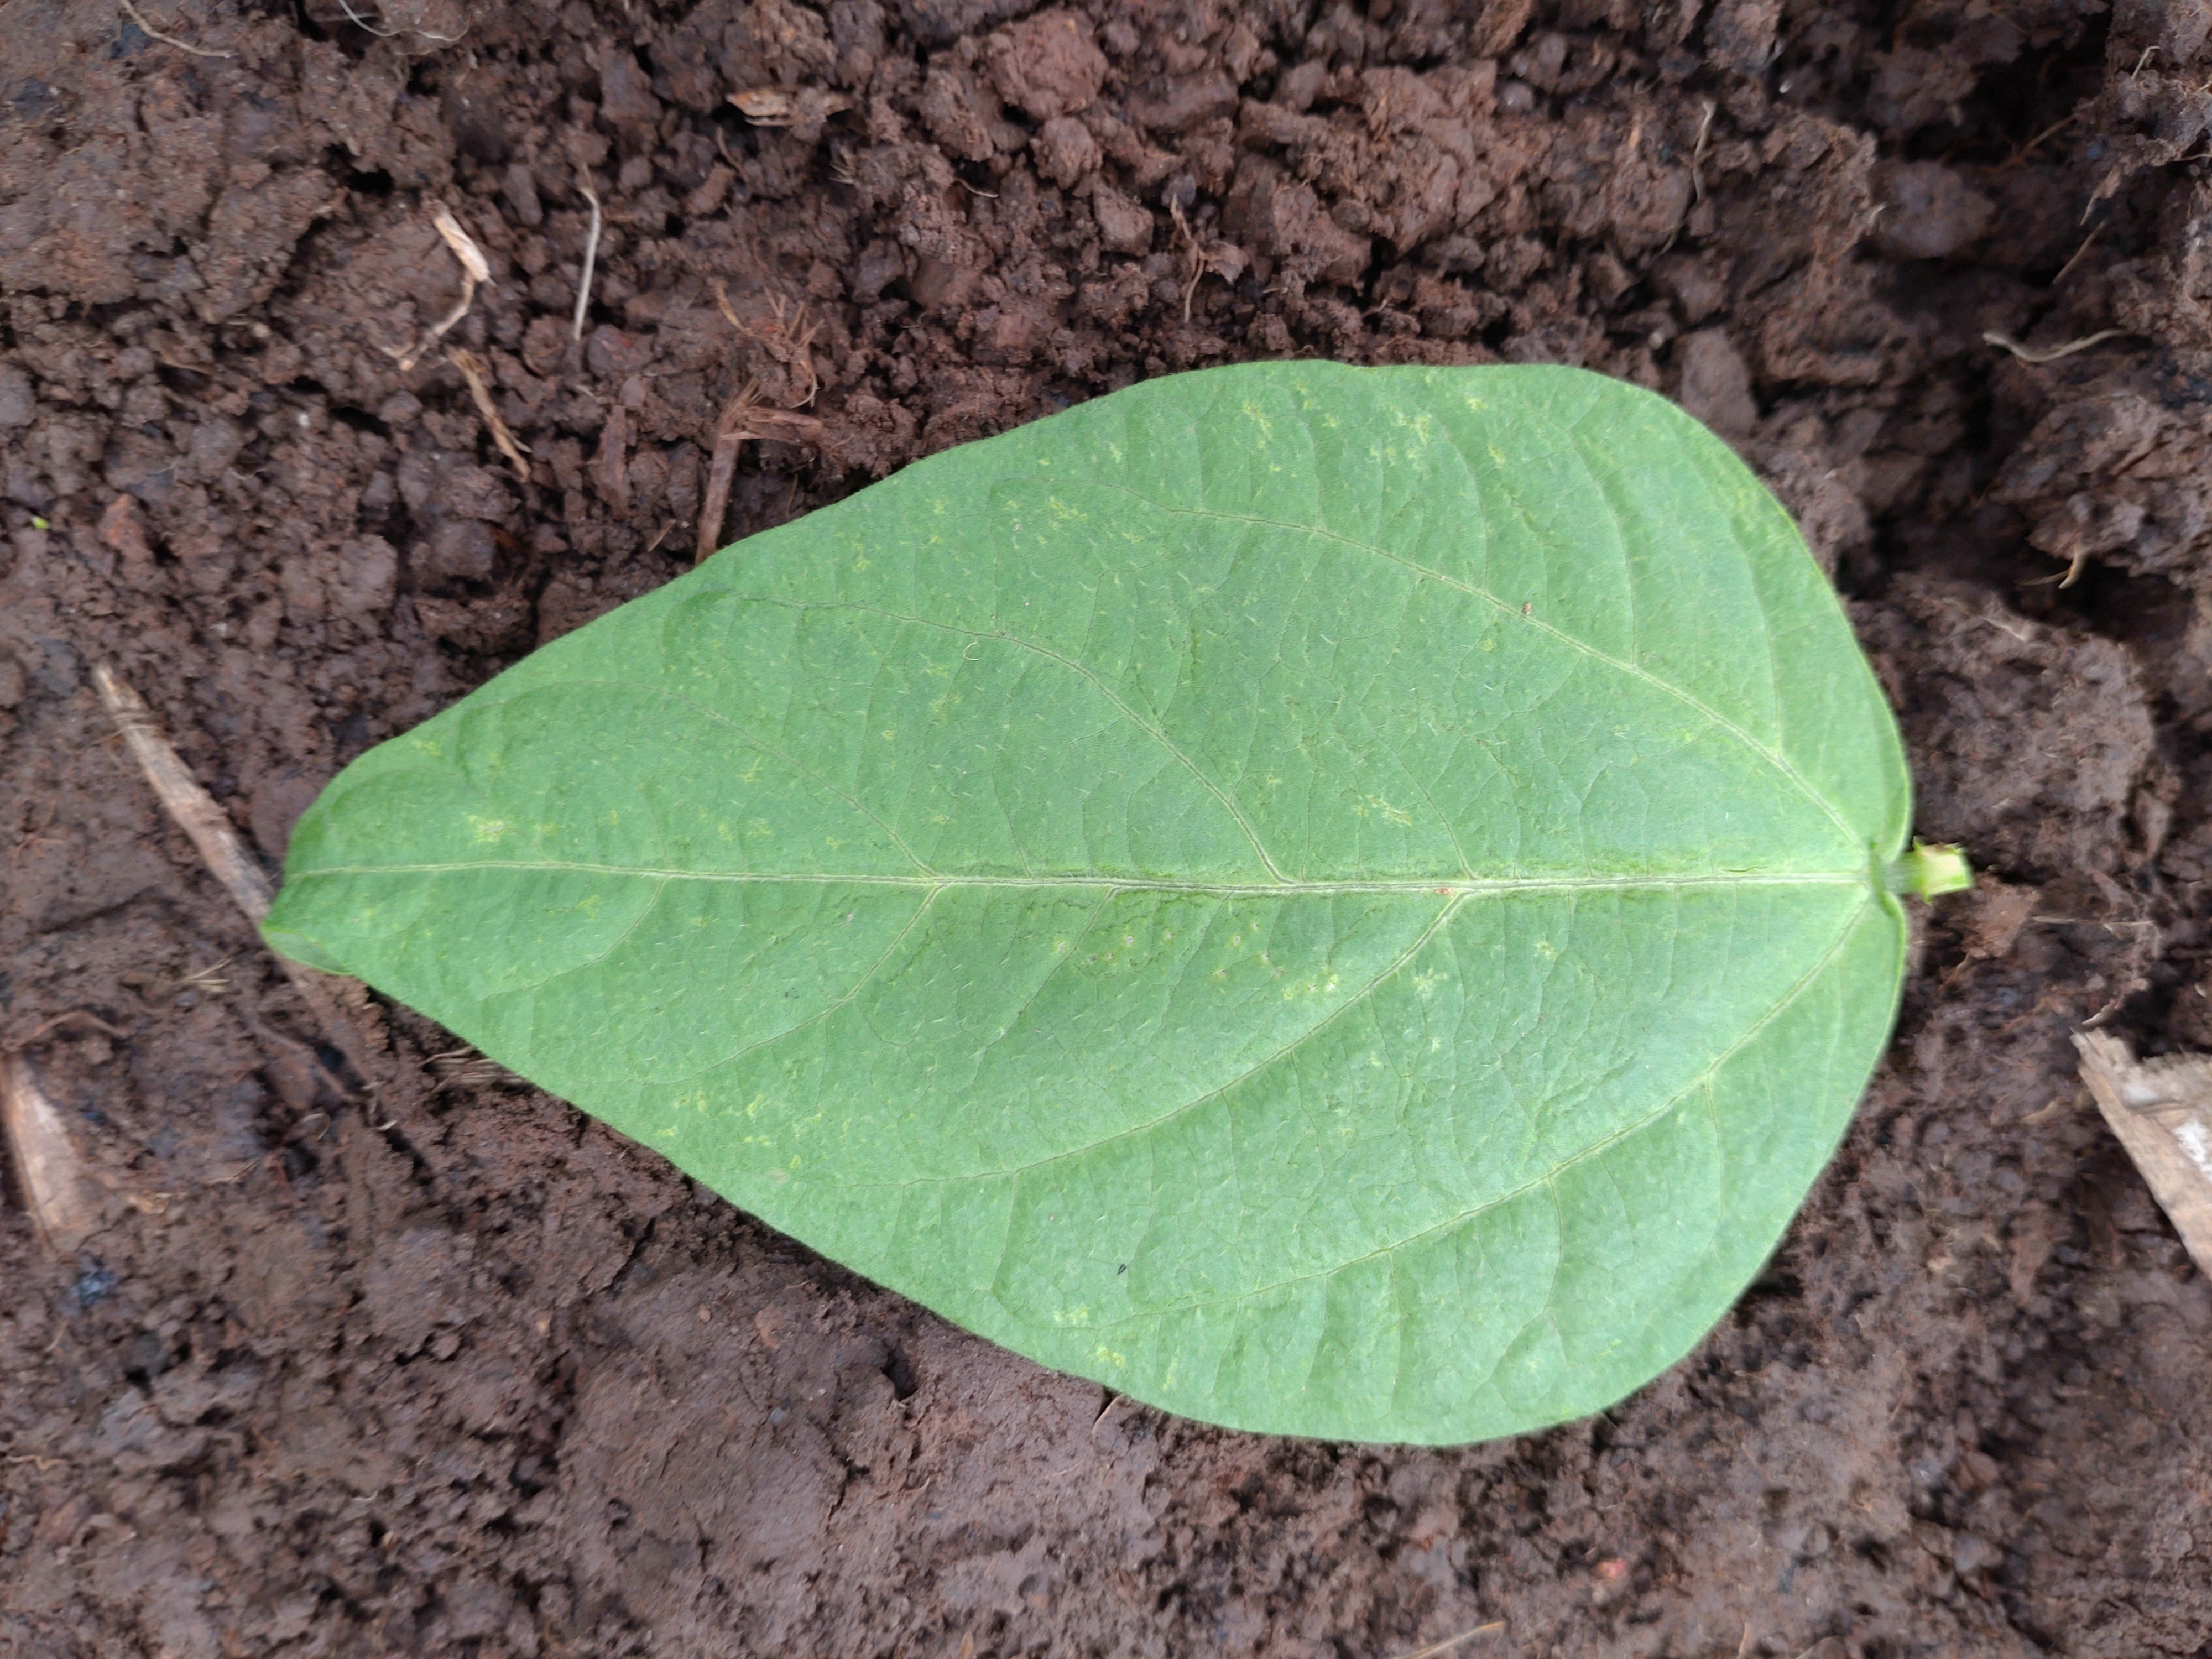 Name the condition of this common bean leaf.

healthy
